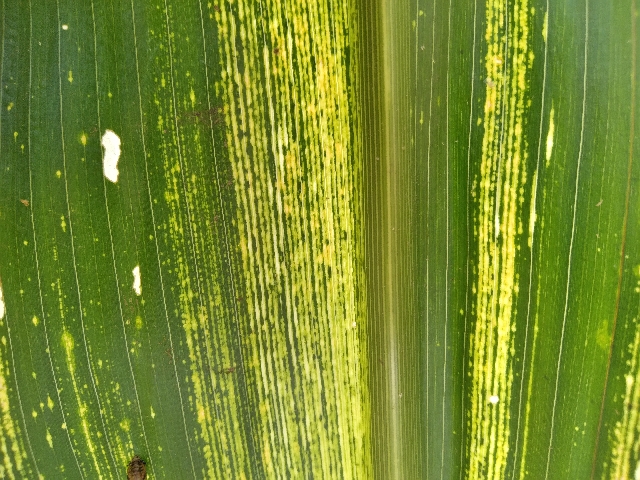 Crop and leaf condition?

maize, maize streak virus
